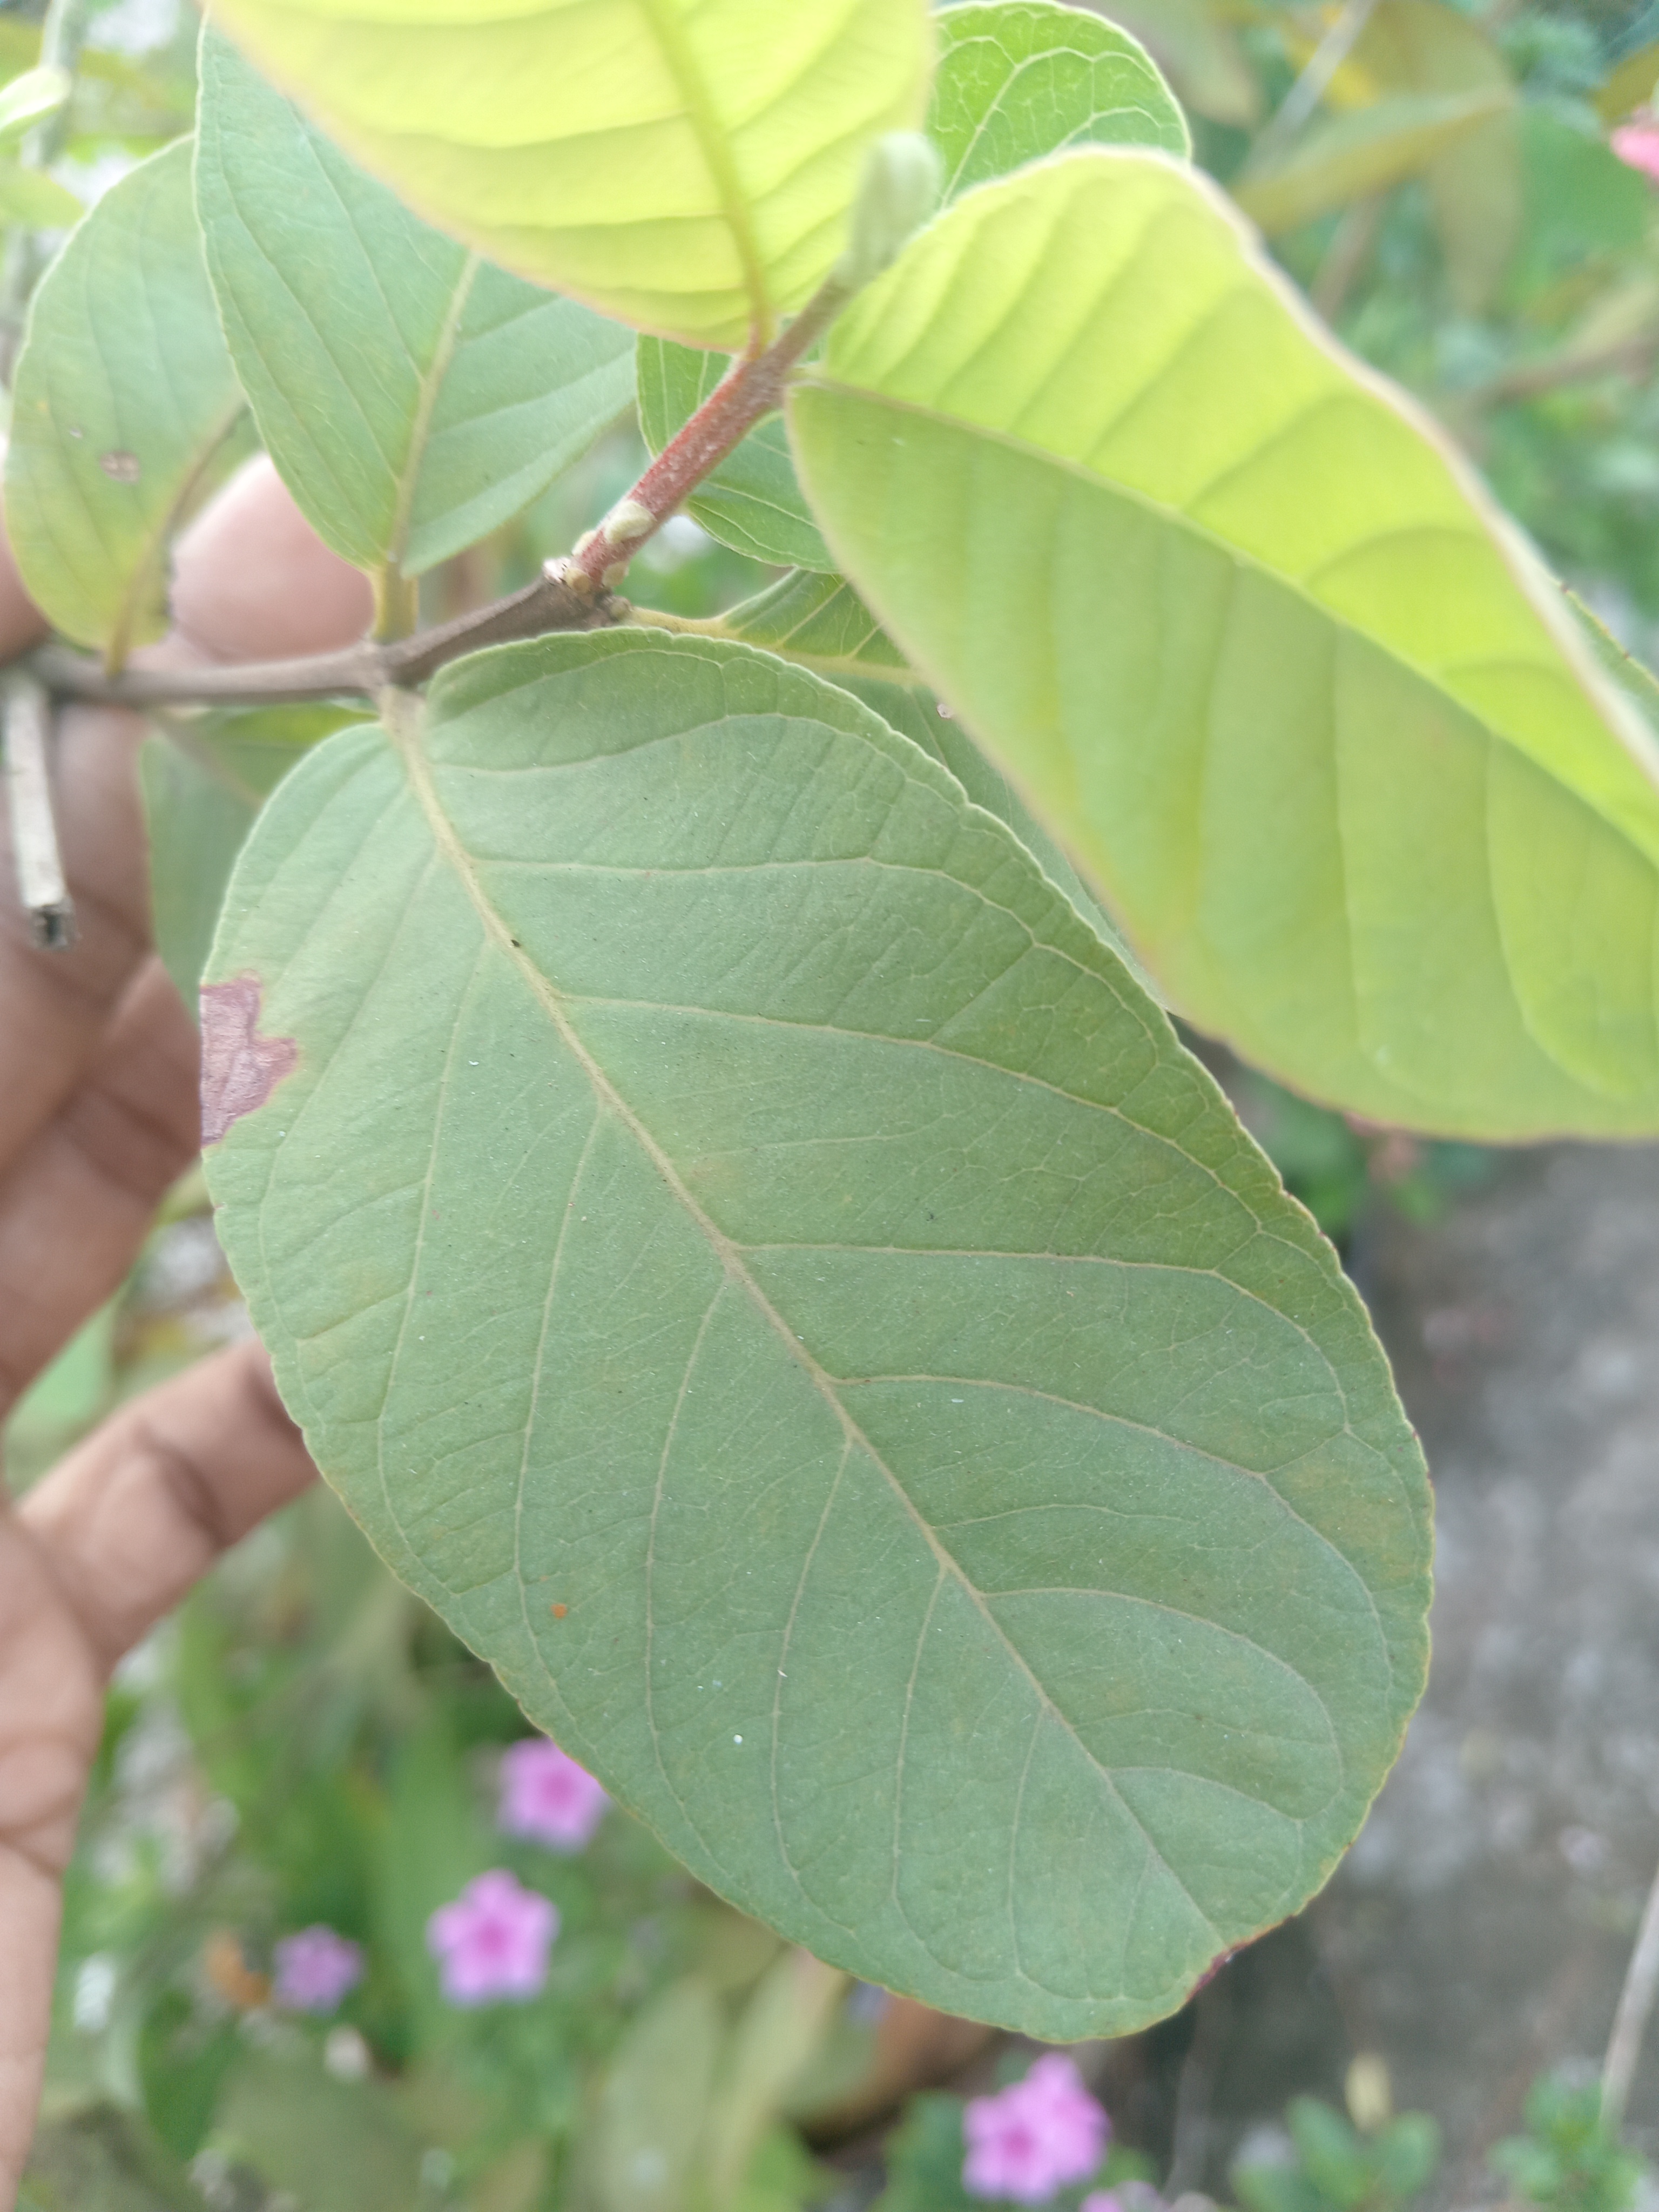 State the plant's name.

guava
